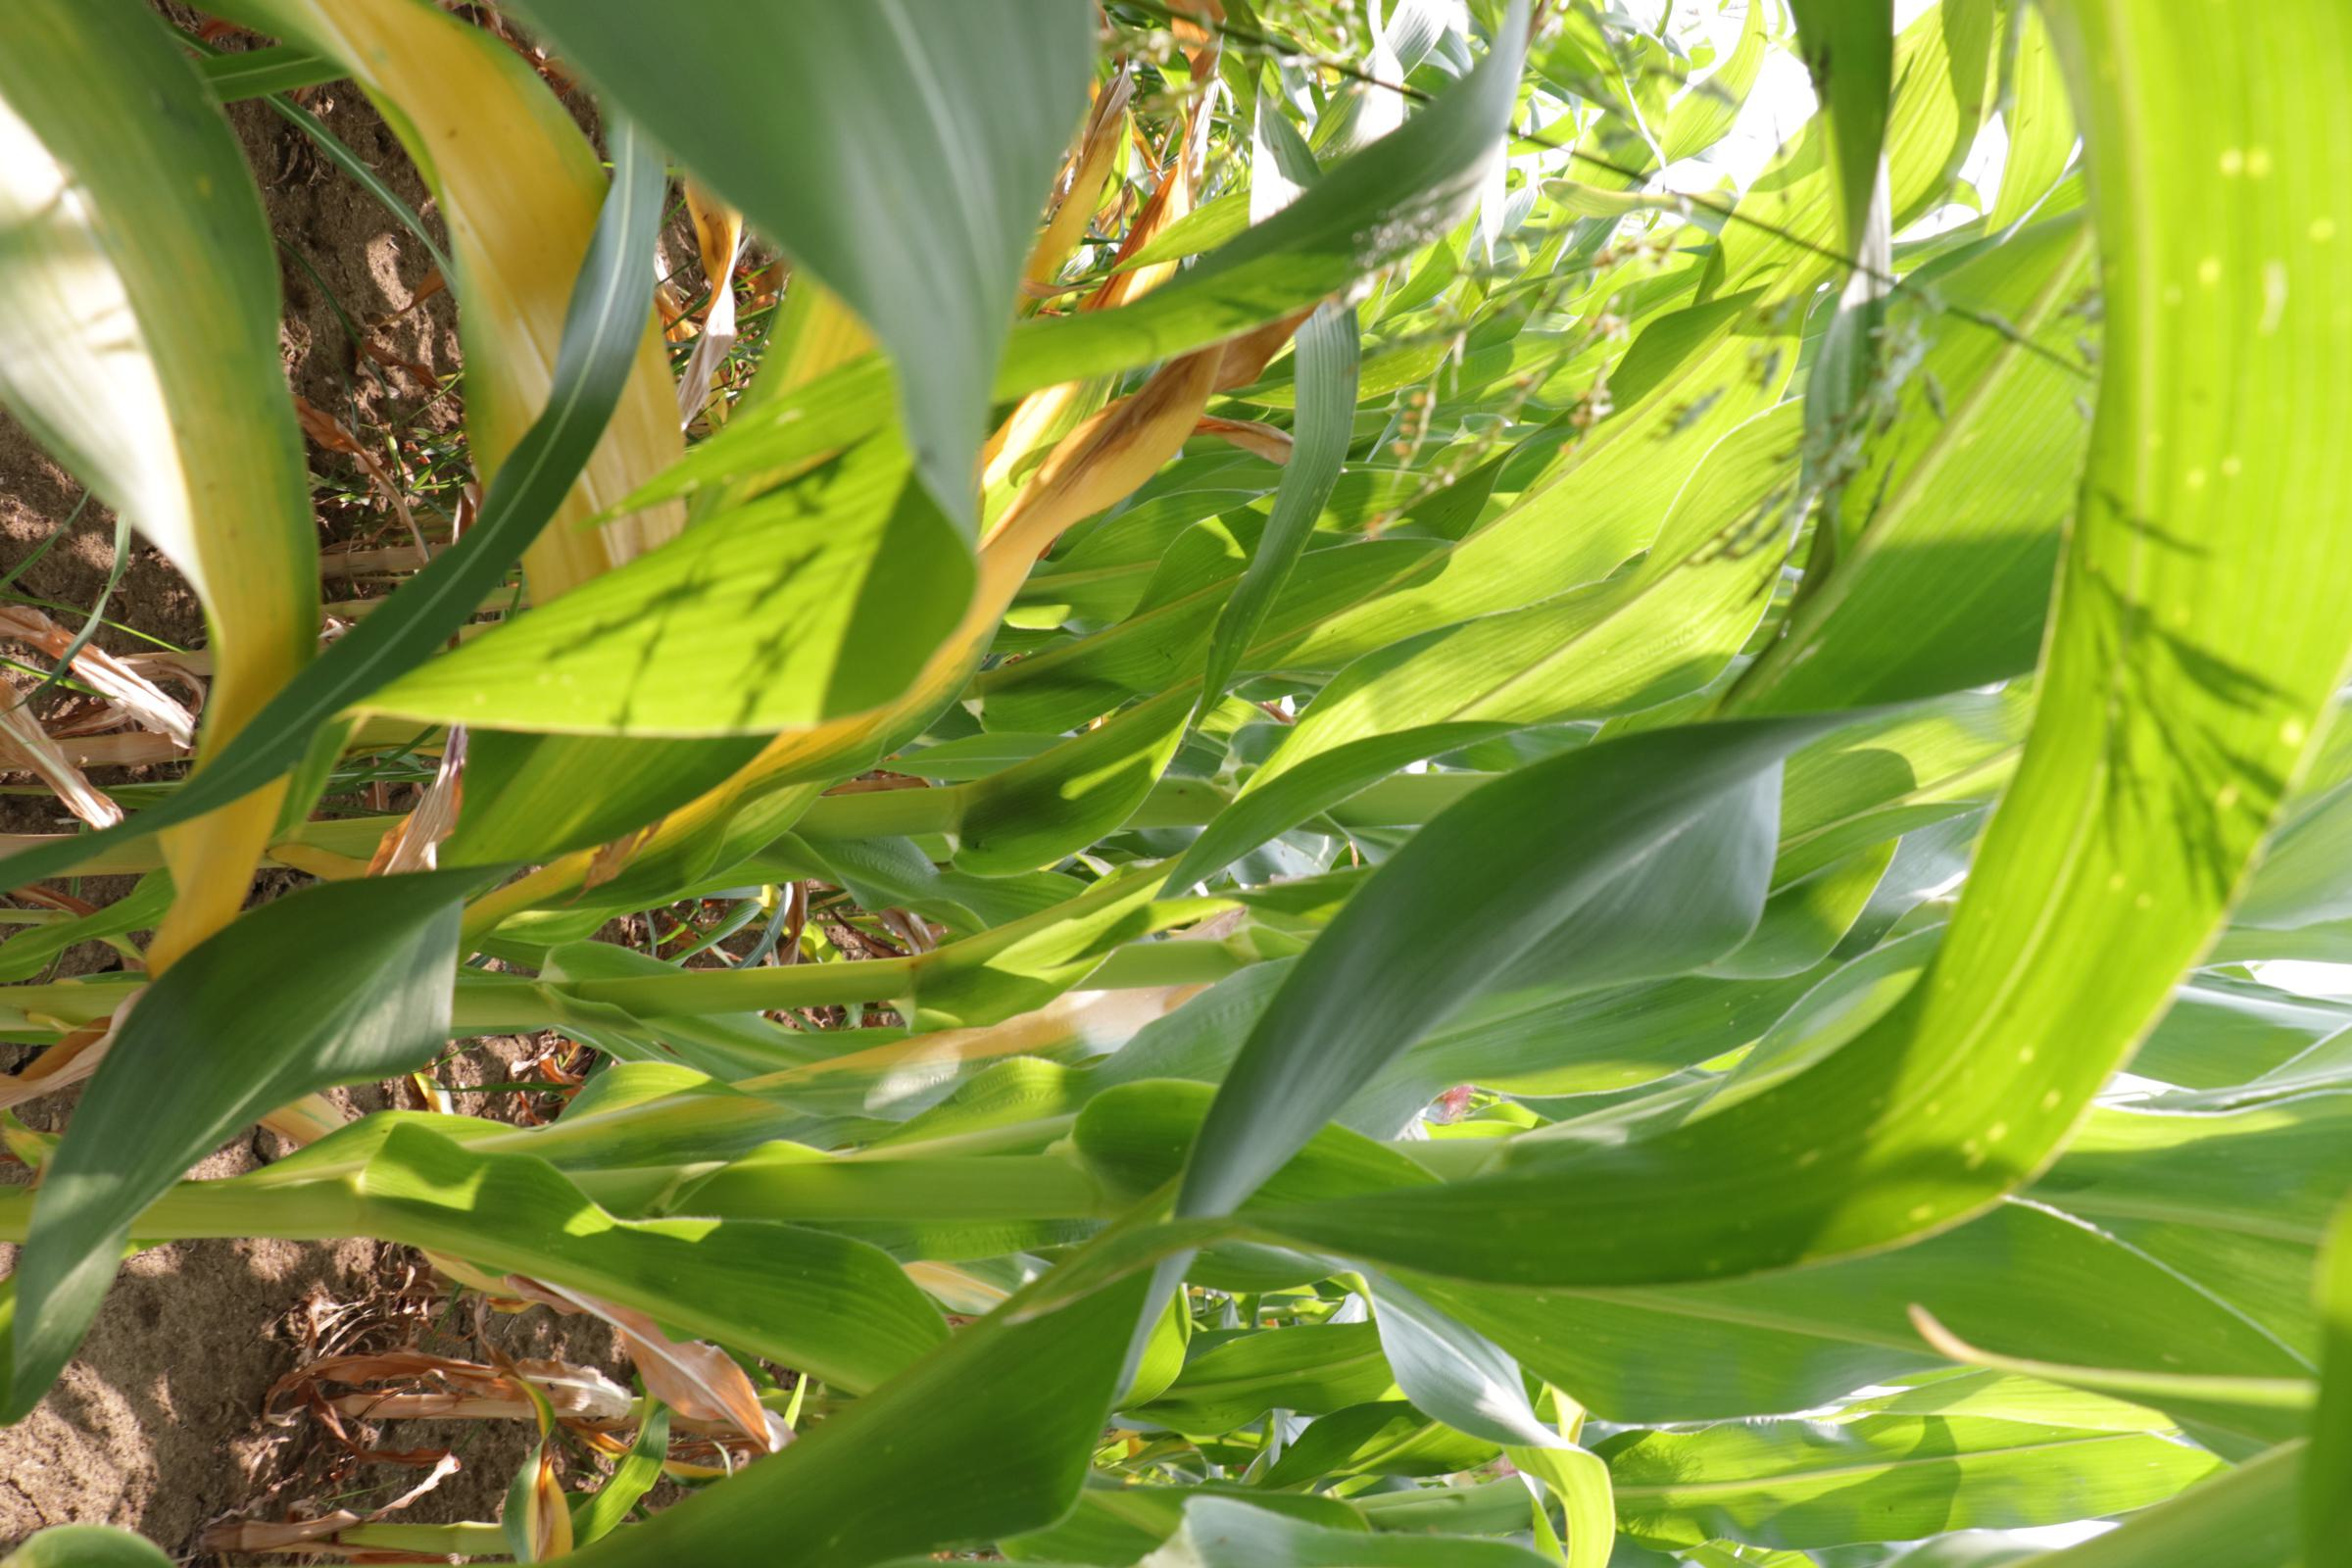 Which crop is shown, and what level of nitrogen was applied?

maize, no added nitrogen
